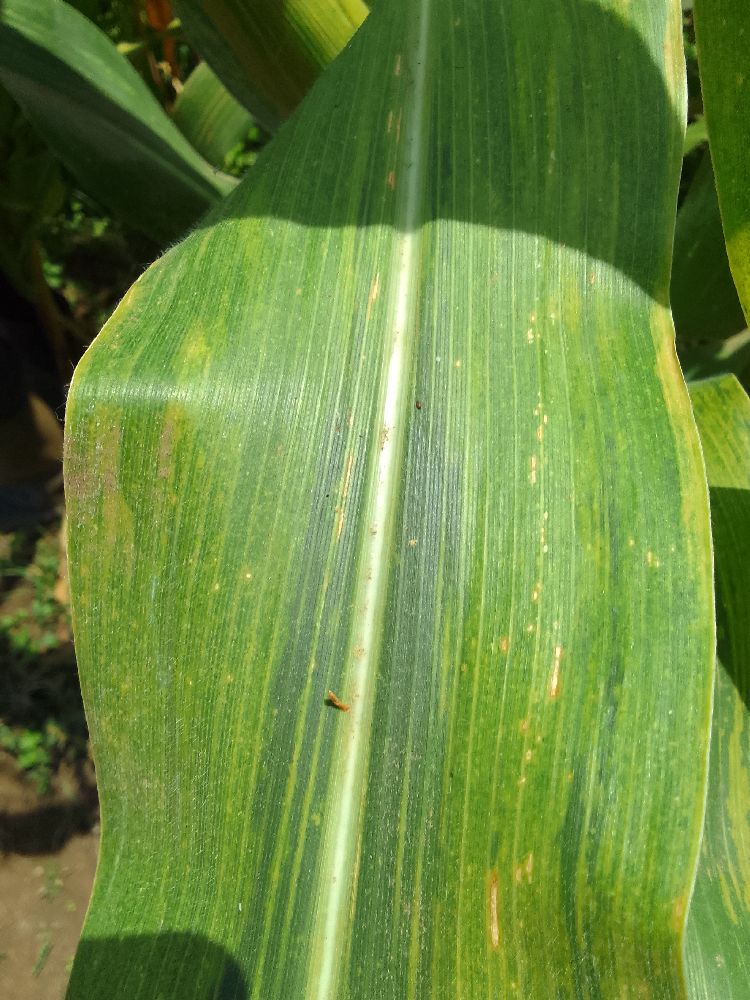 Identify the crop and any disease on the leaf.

maize, maize lethal necrosis
